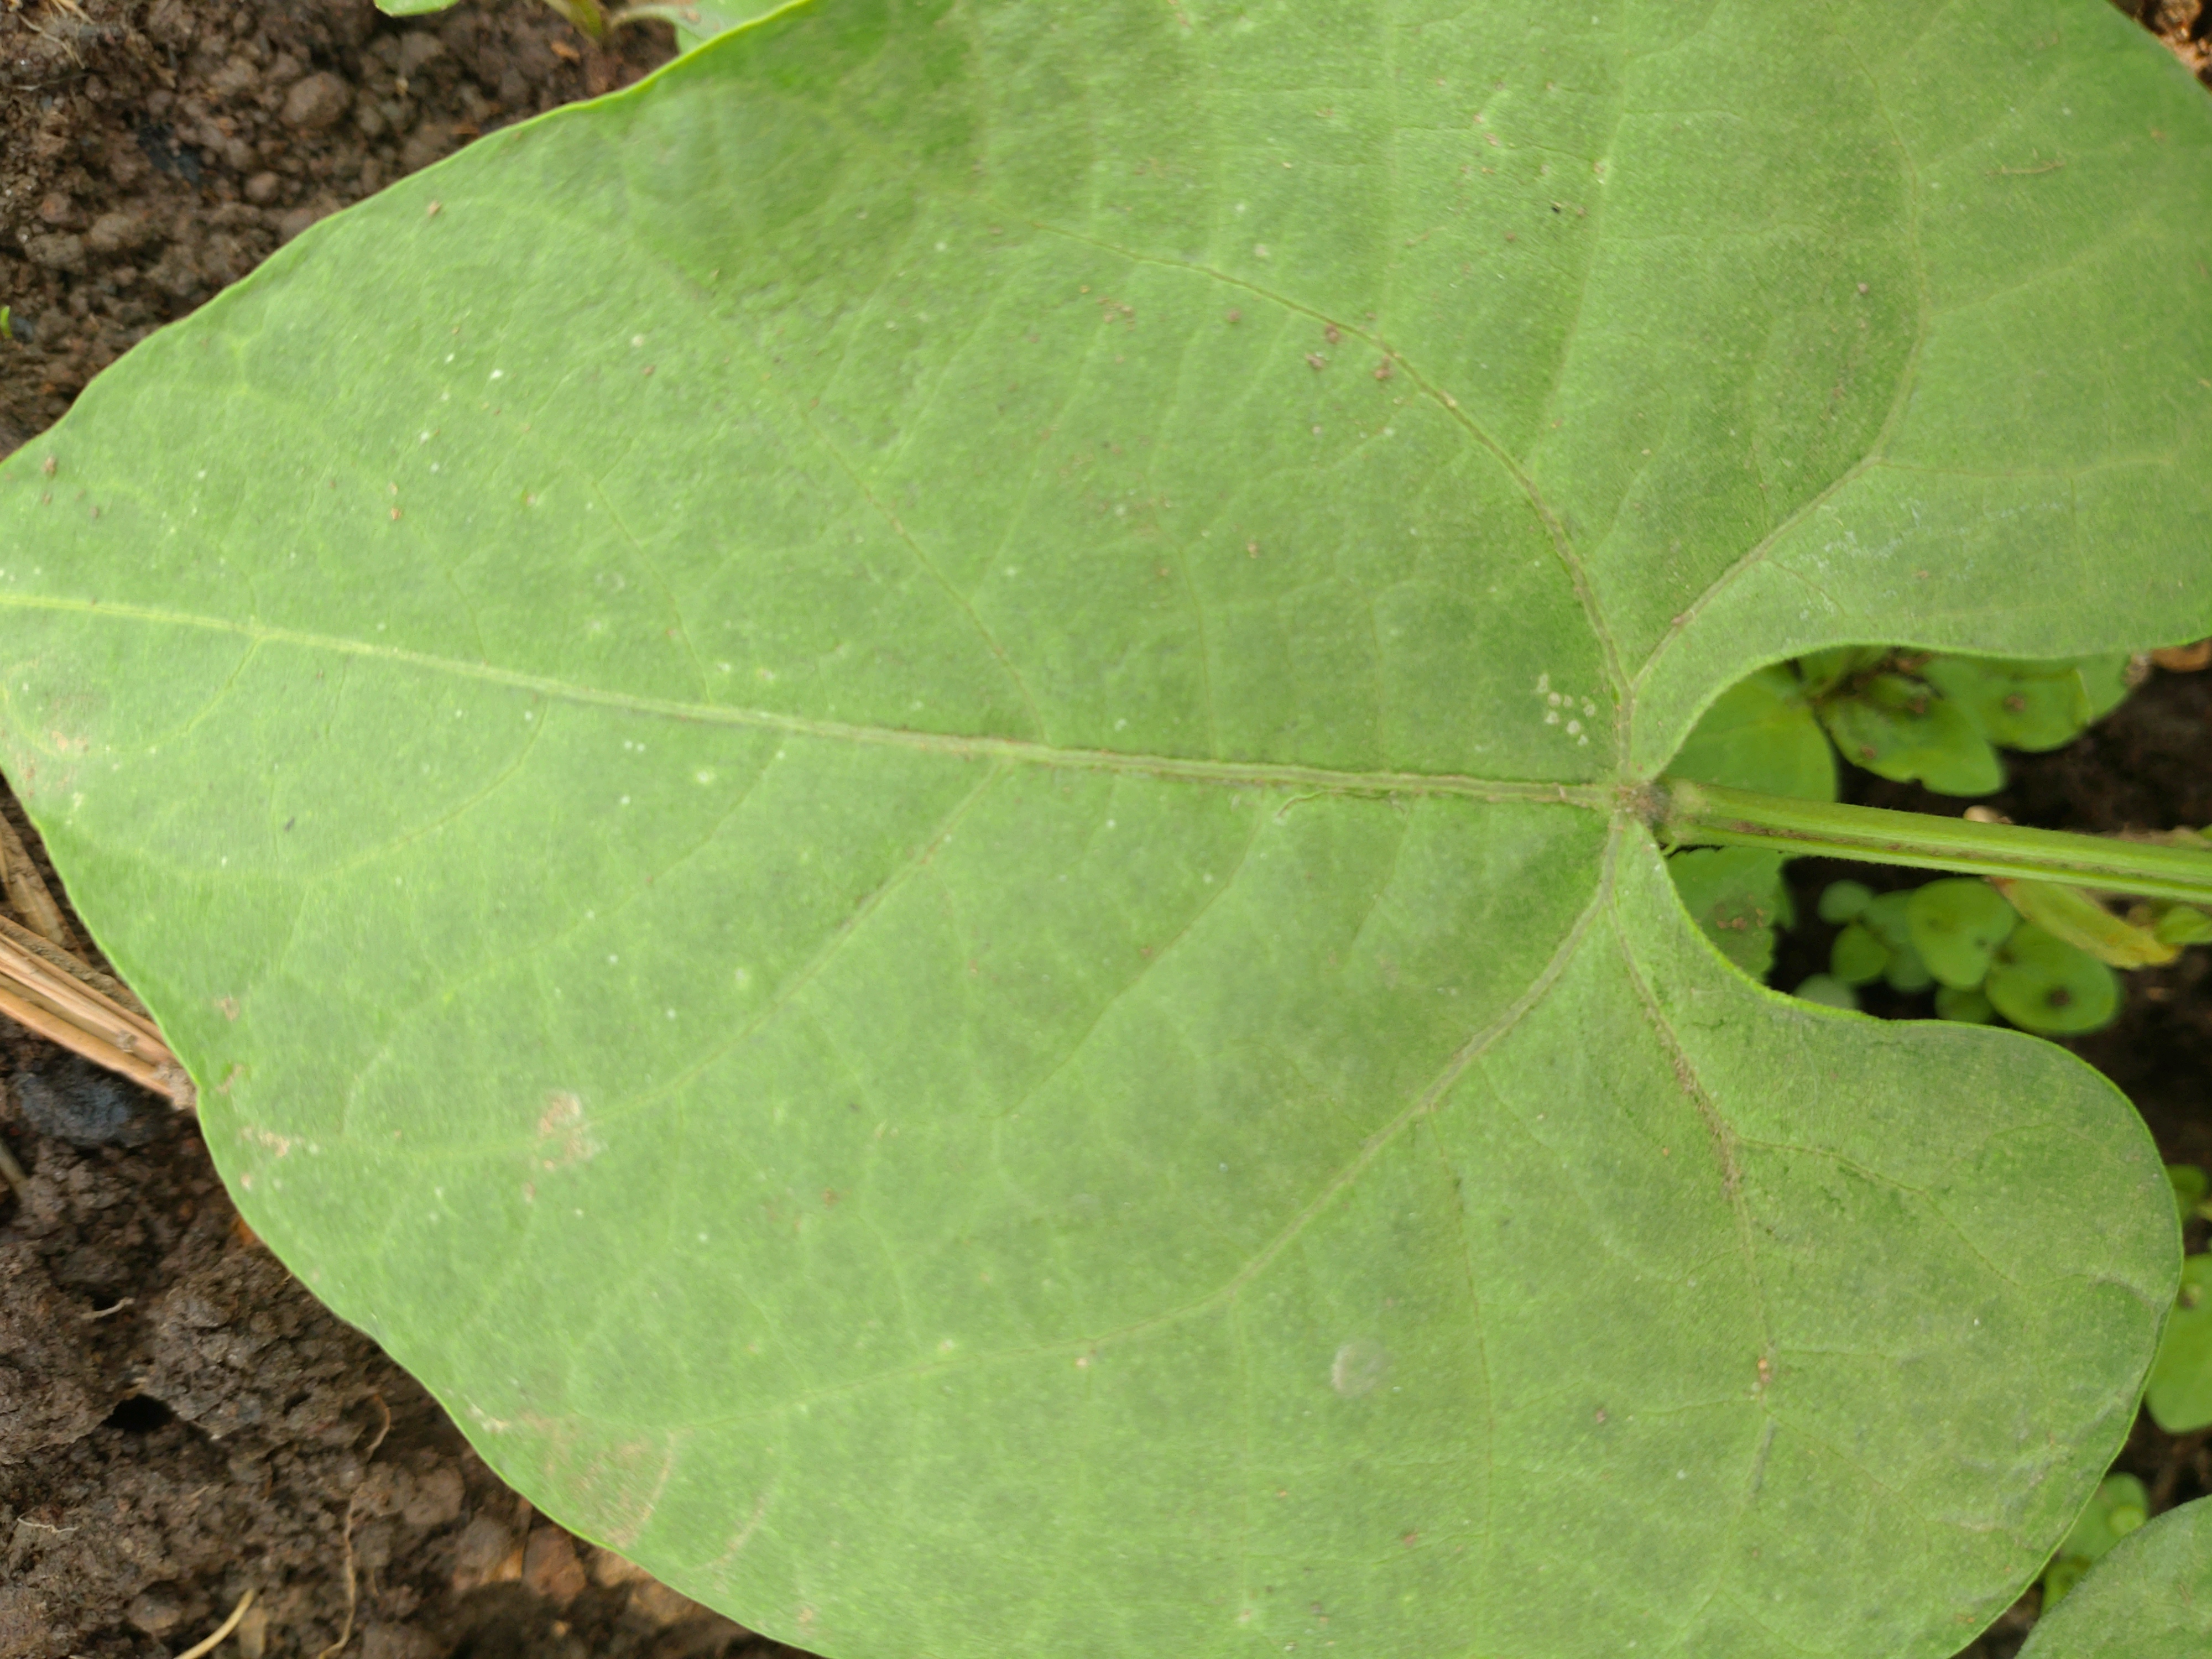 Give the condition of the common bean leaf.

healthy
